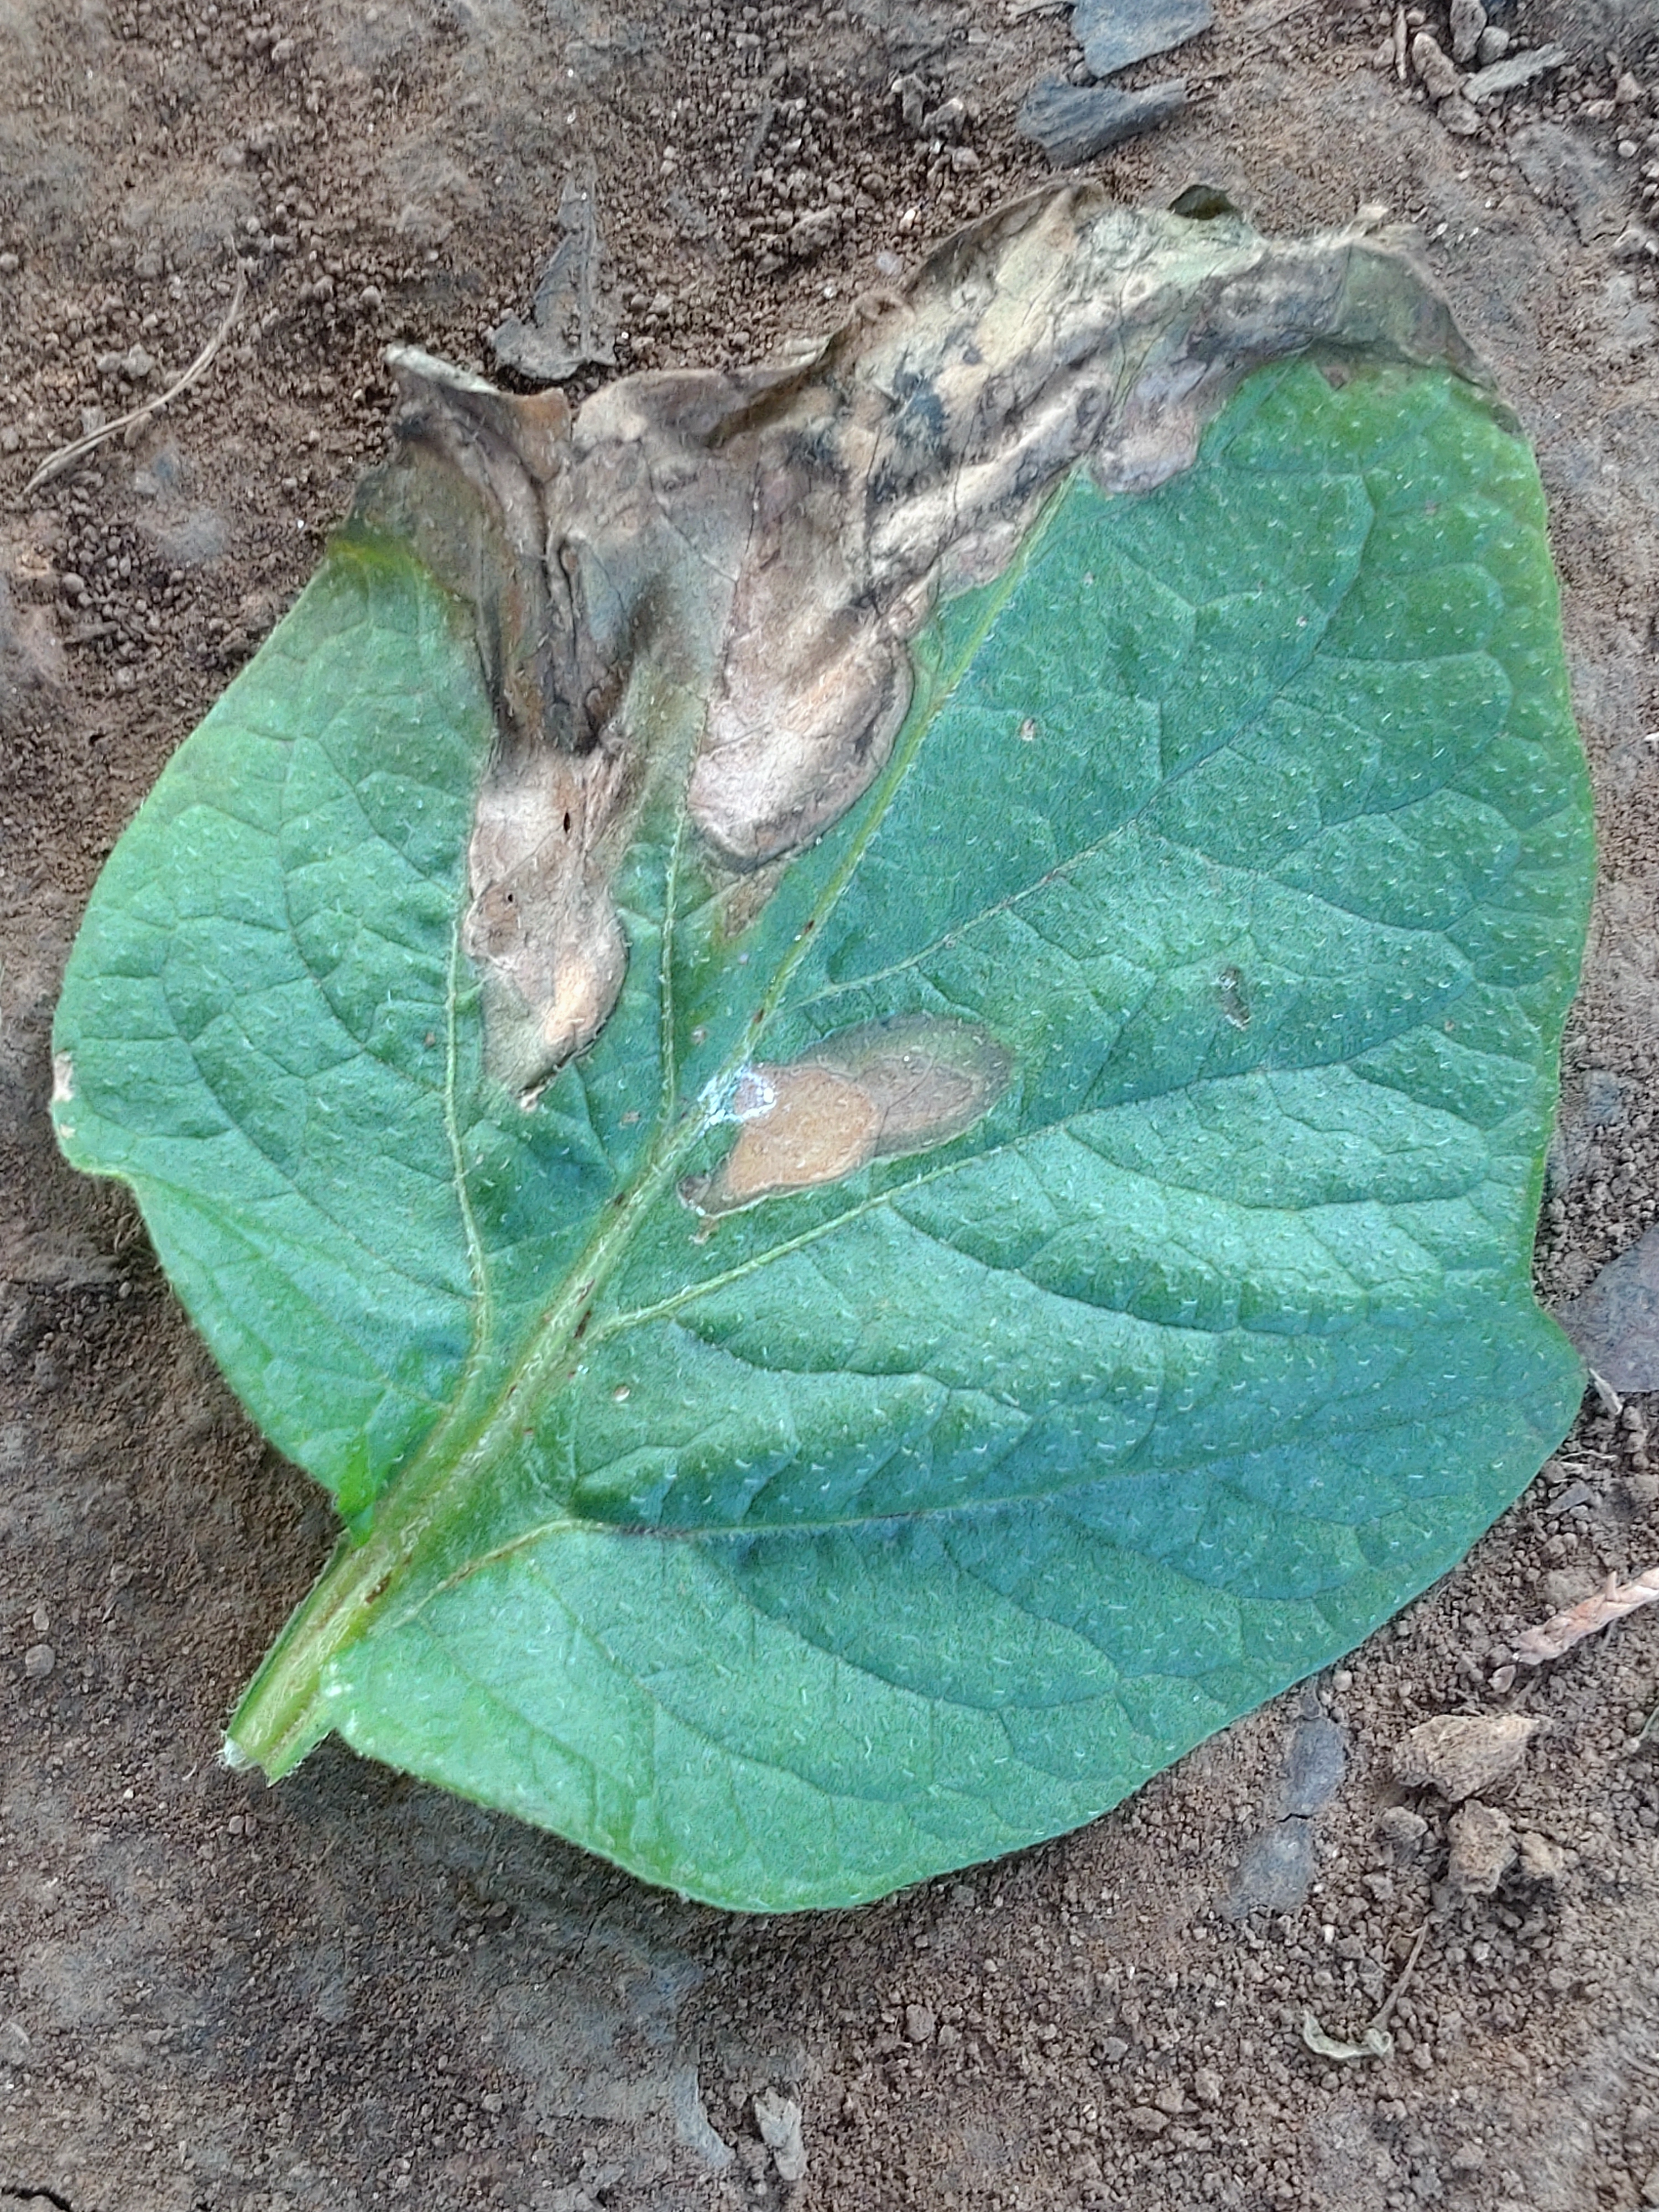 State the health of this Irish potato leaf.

early blight
